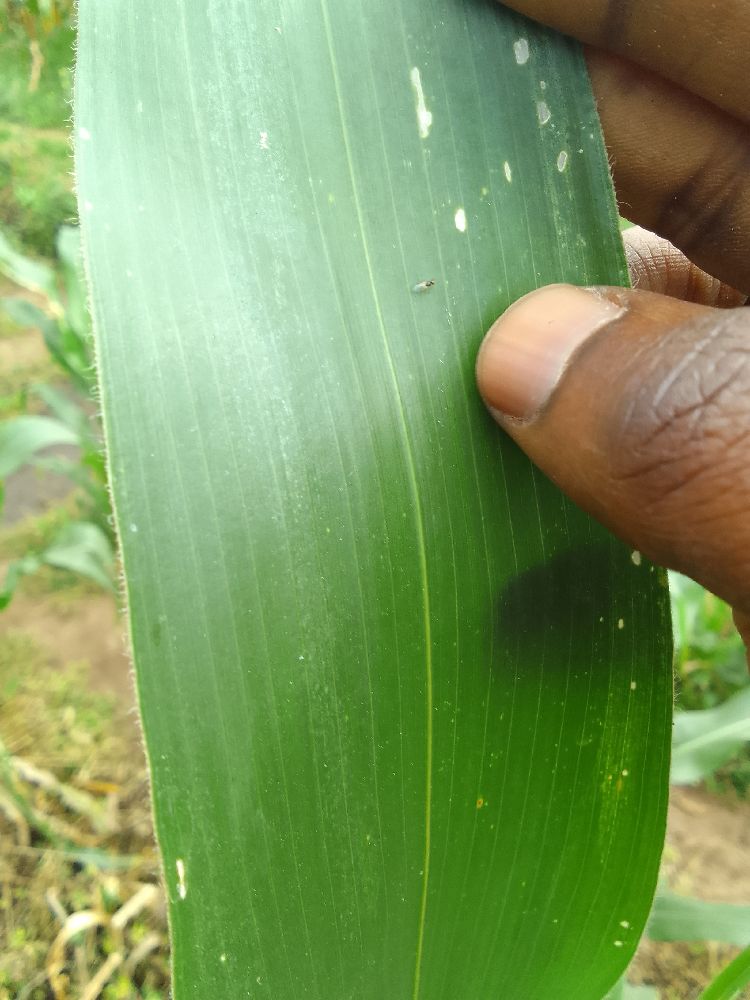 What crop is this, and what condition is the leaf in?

maize, healthy
